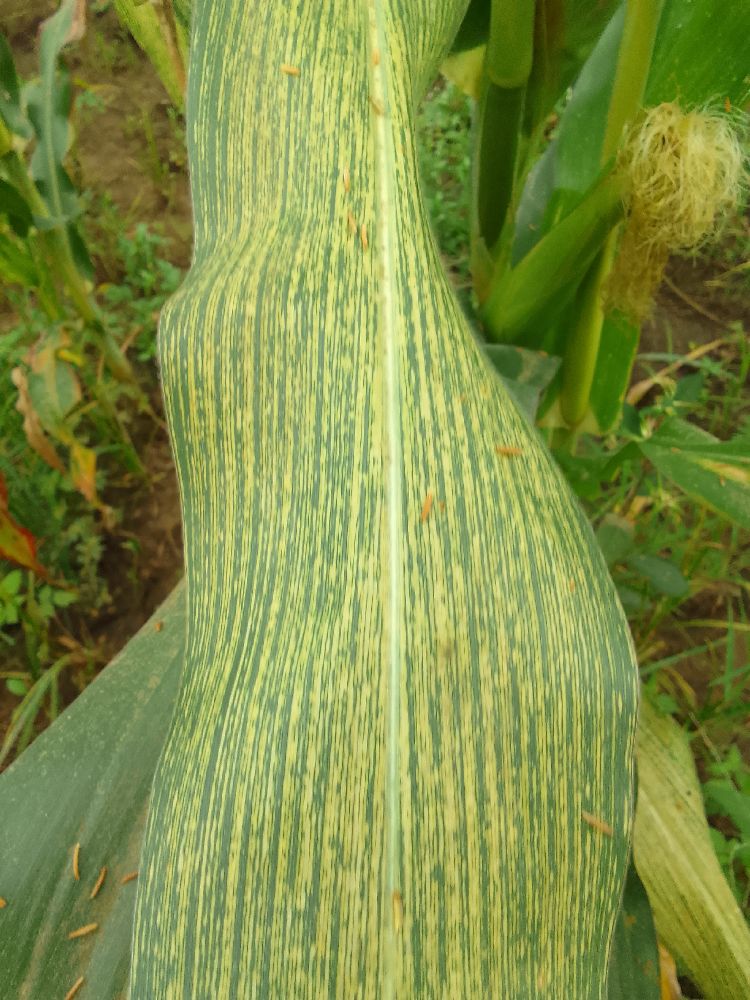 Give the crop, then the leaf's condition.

maize, maize streak virus
